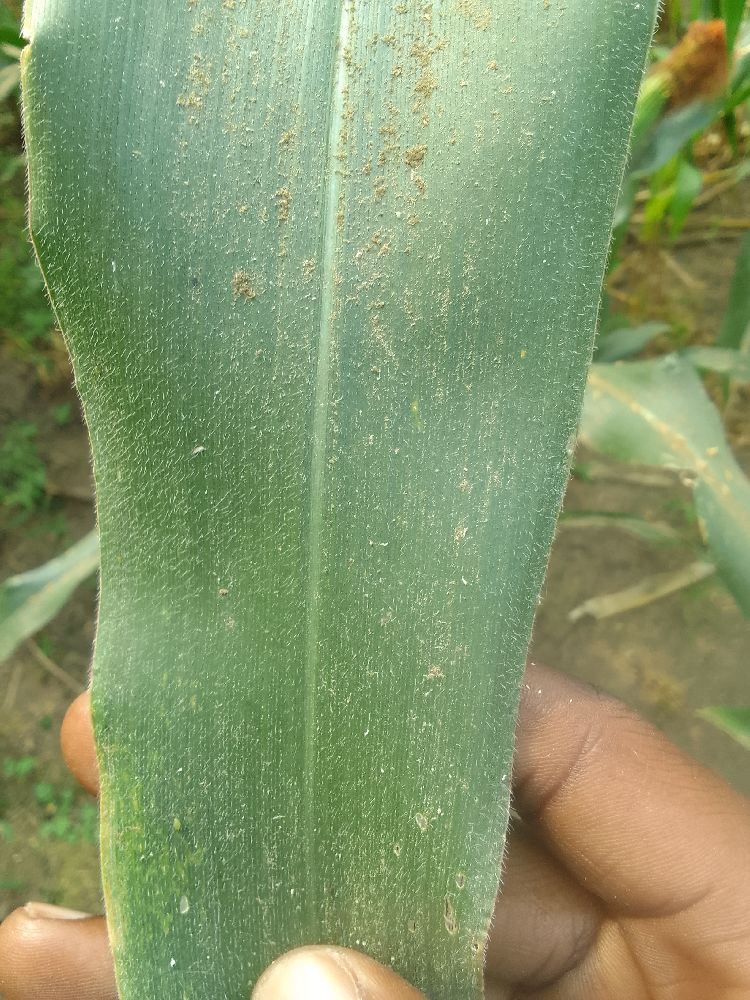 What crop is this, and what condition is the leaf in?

maize, healthy
